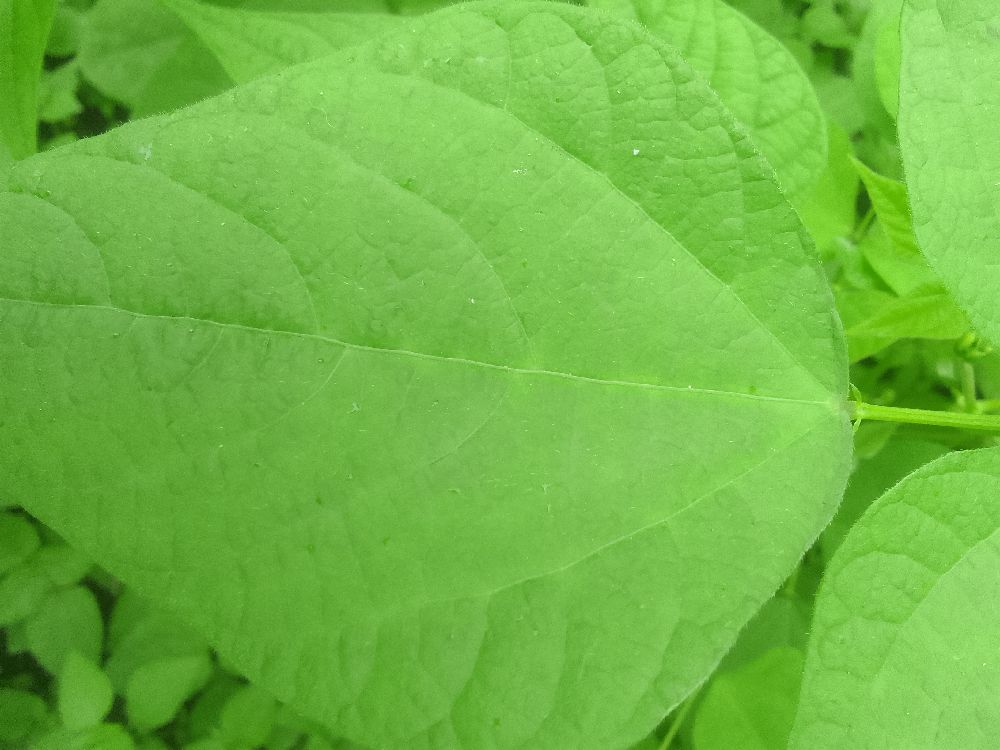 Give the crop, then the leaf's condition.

common bean, healthy
